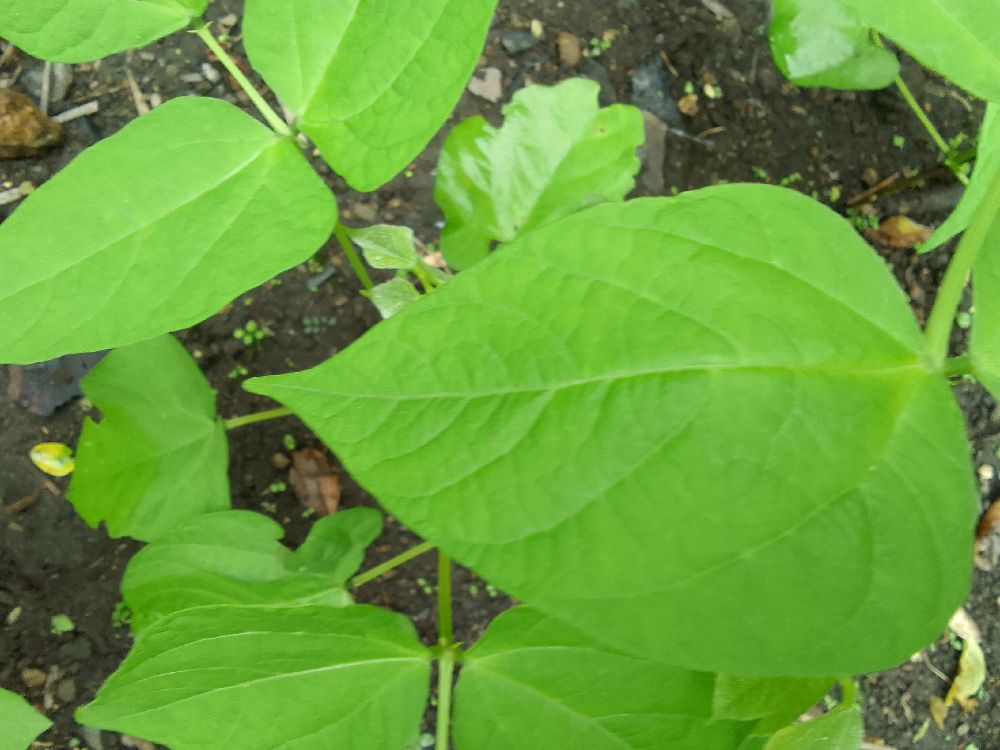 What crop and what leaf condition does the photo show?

common bean, healthy
